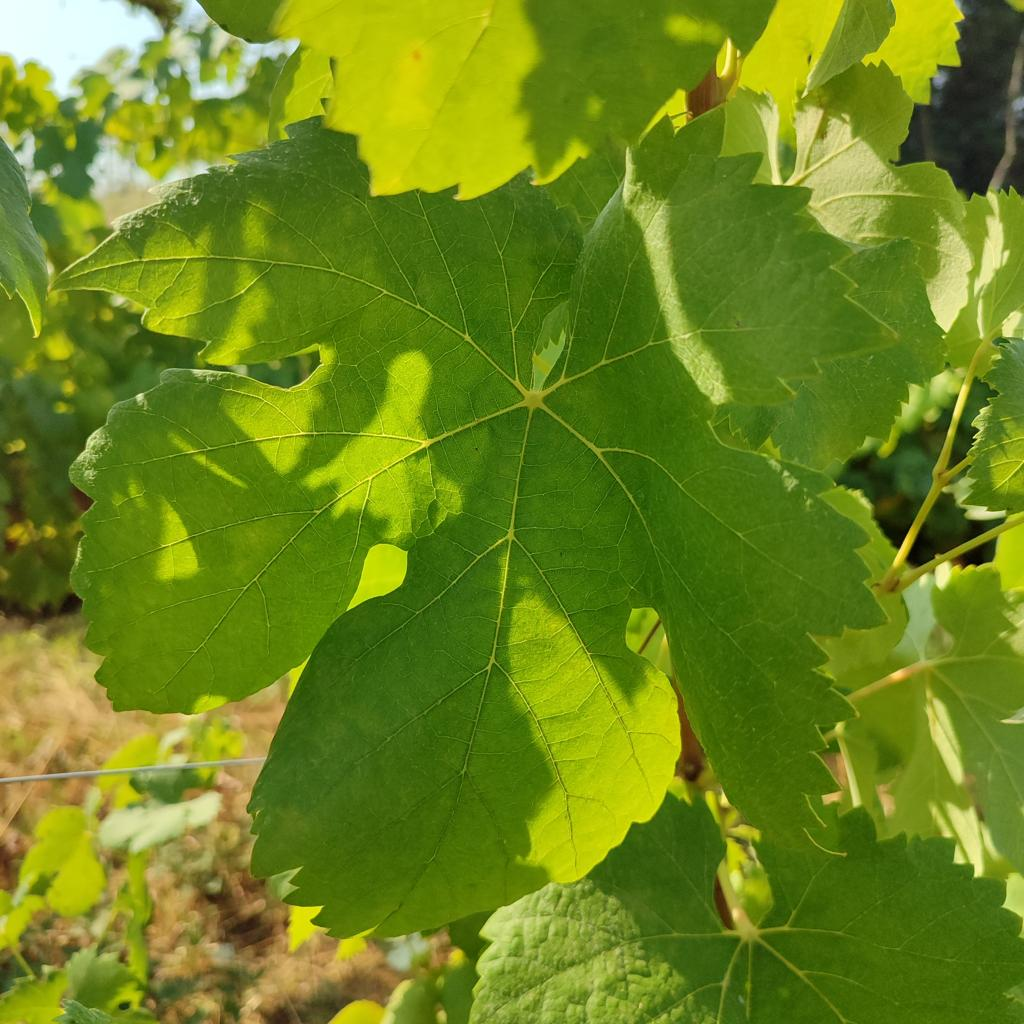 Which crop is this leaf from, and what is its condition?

grapevine, healthy
